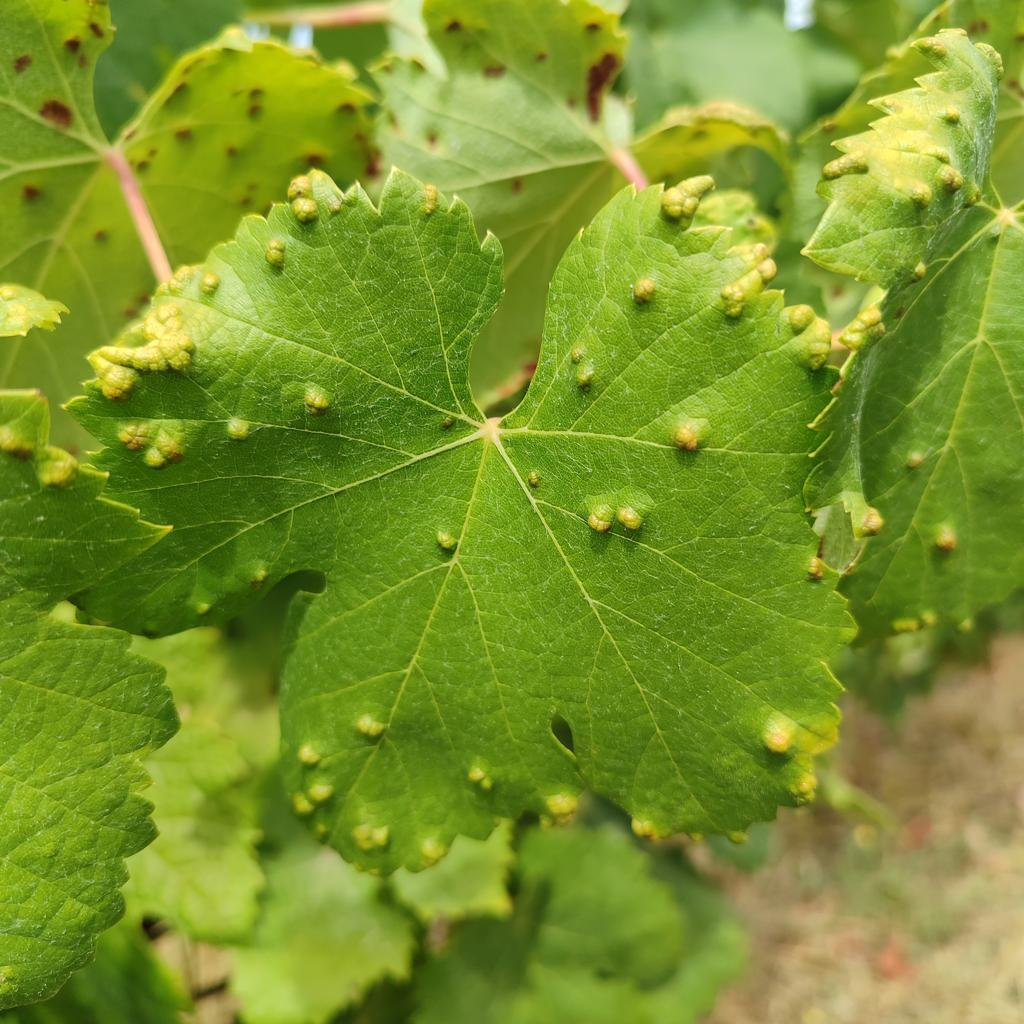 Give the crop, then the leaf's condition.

grapevine, erineum mite
